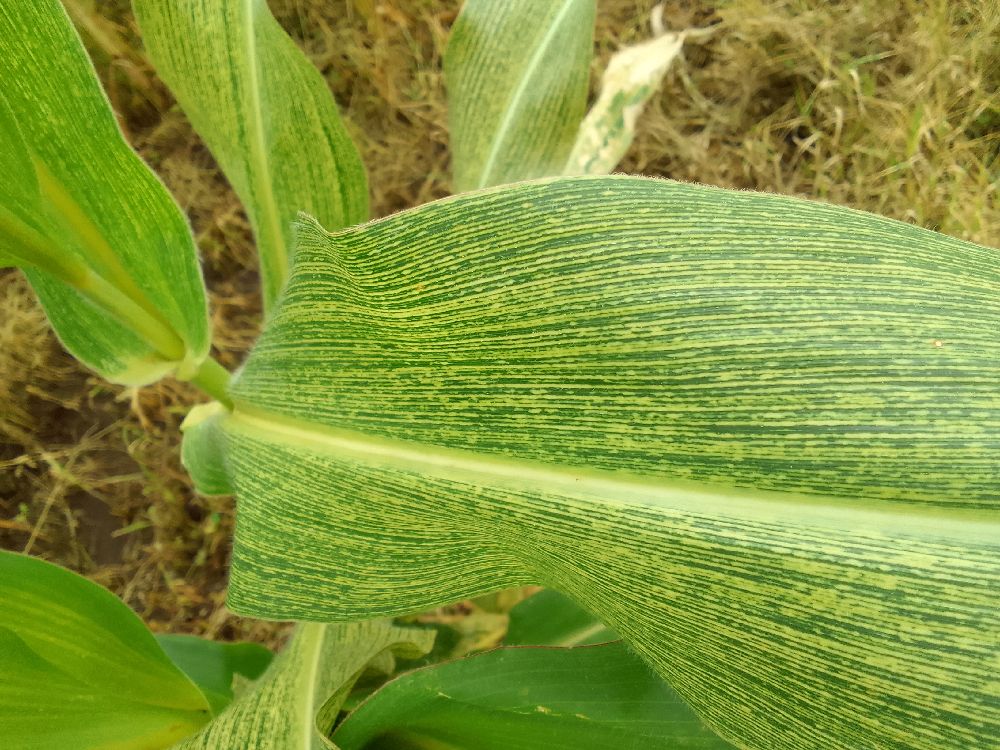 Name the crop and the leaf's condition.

maize, maize streak virus
